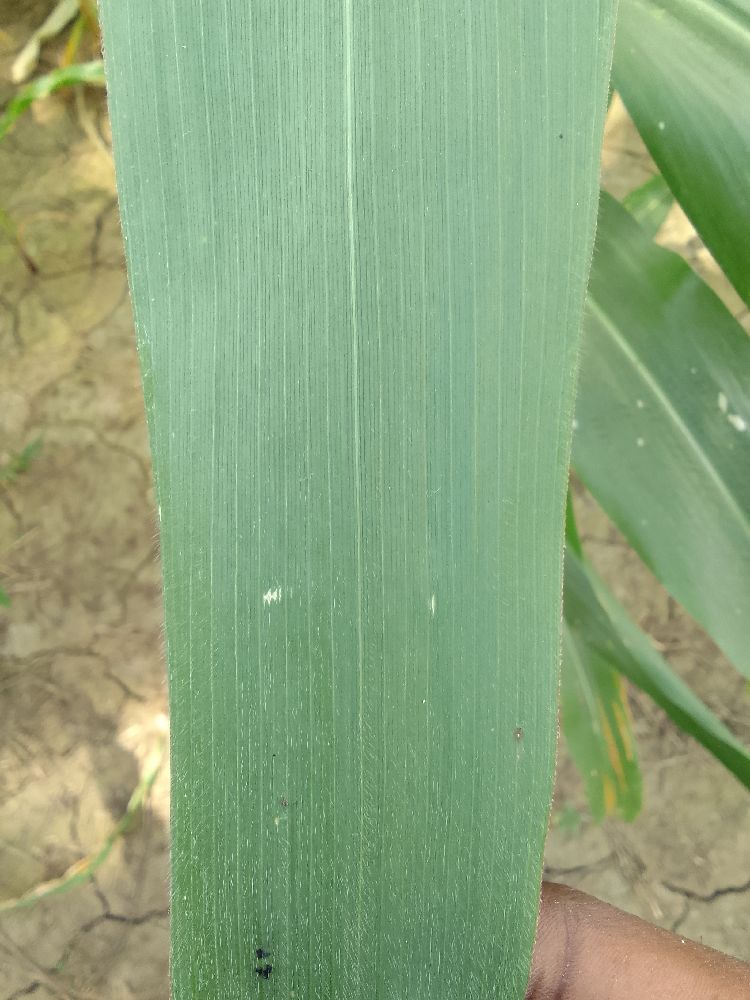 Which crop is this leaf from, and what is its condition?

maize, healthy
